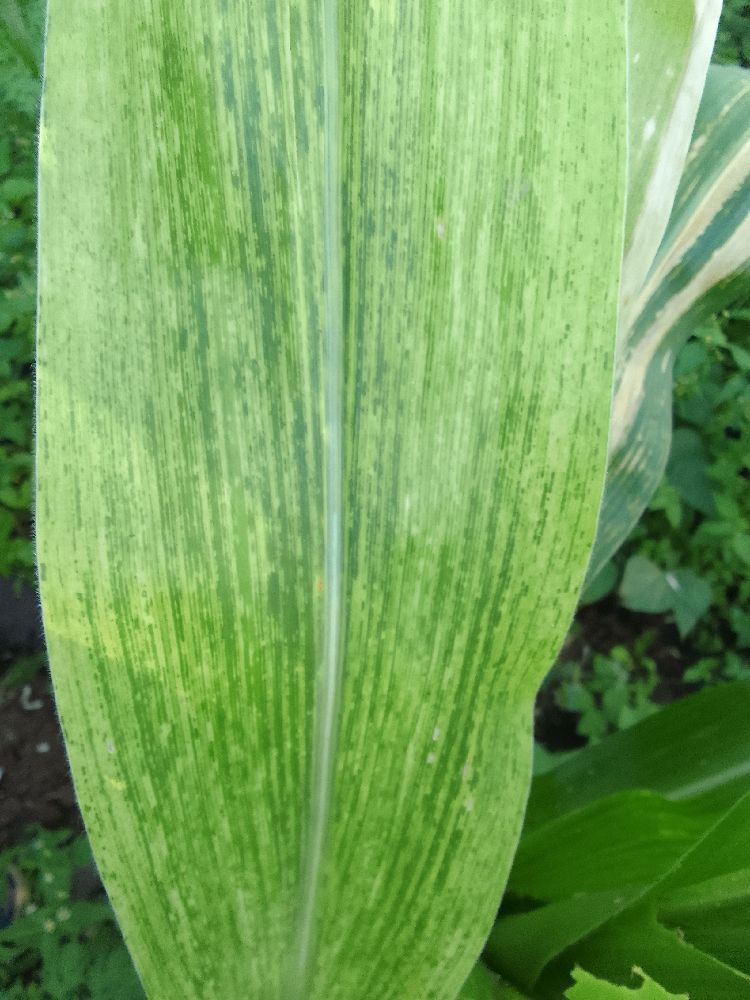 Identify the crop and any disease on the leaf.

maize, maize lethal necrosis
